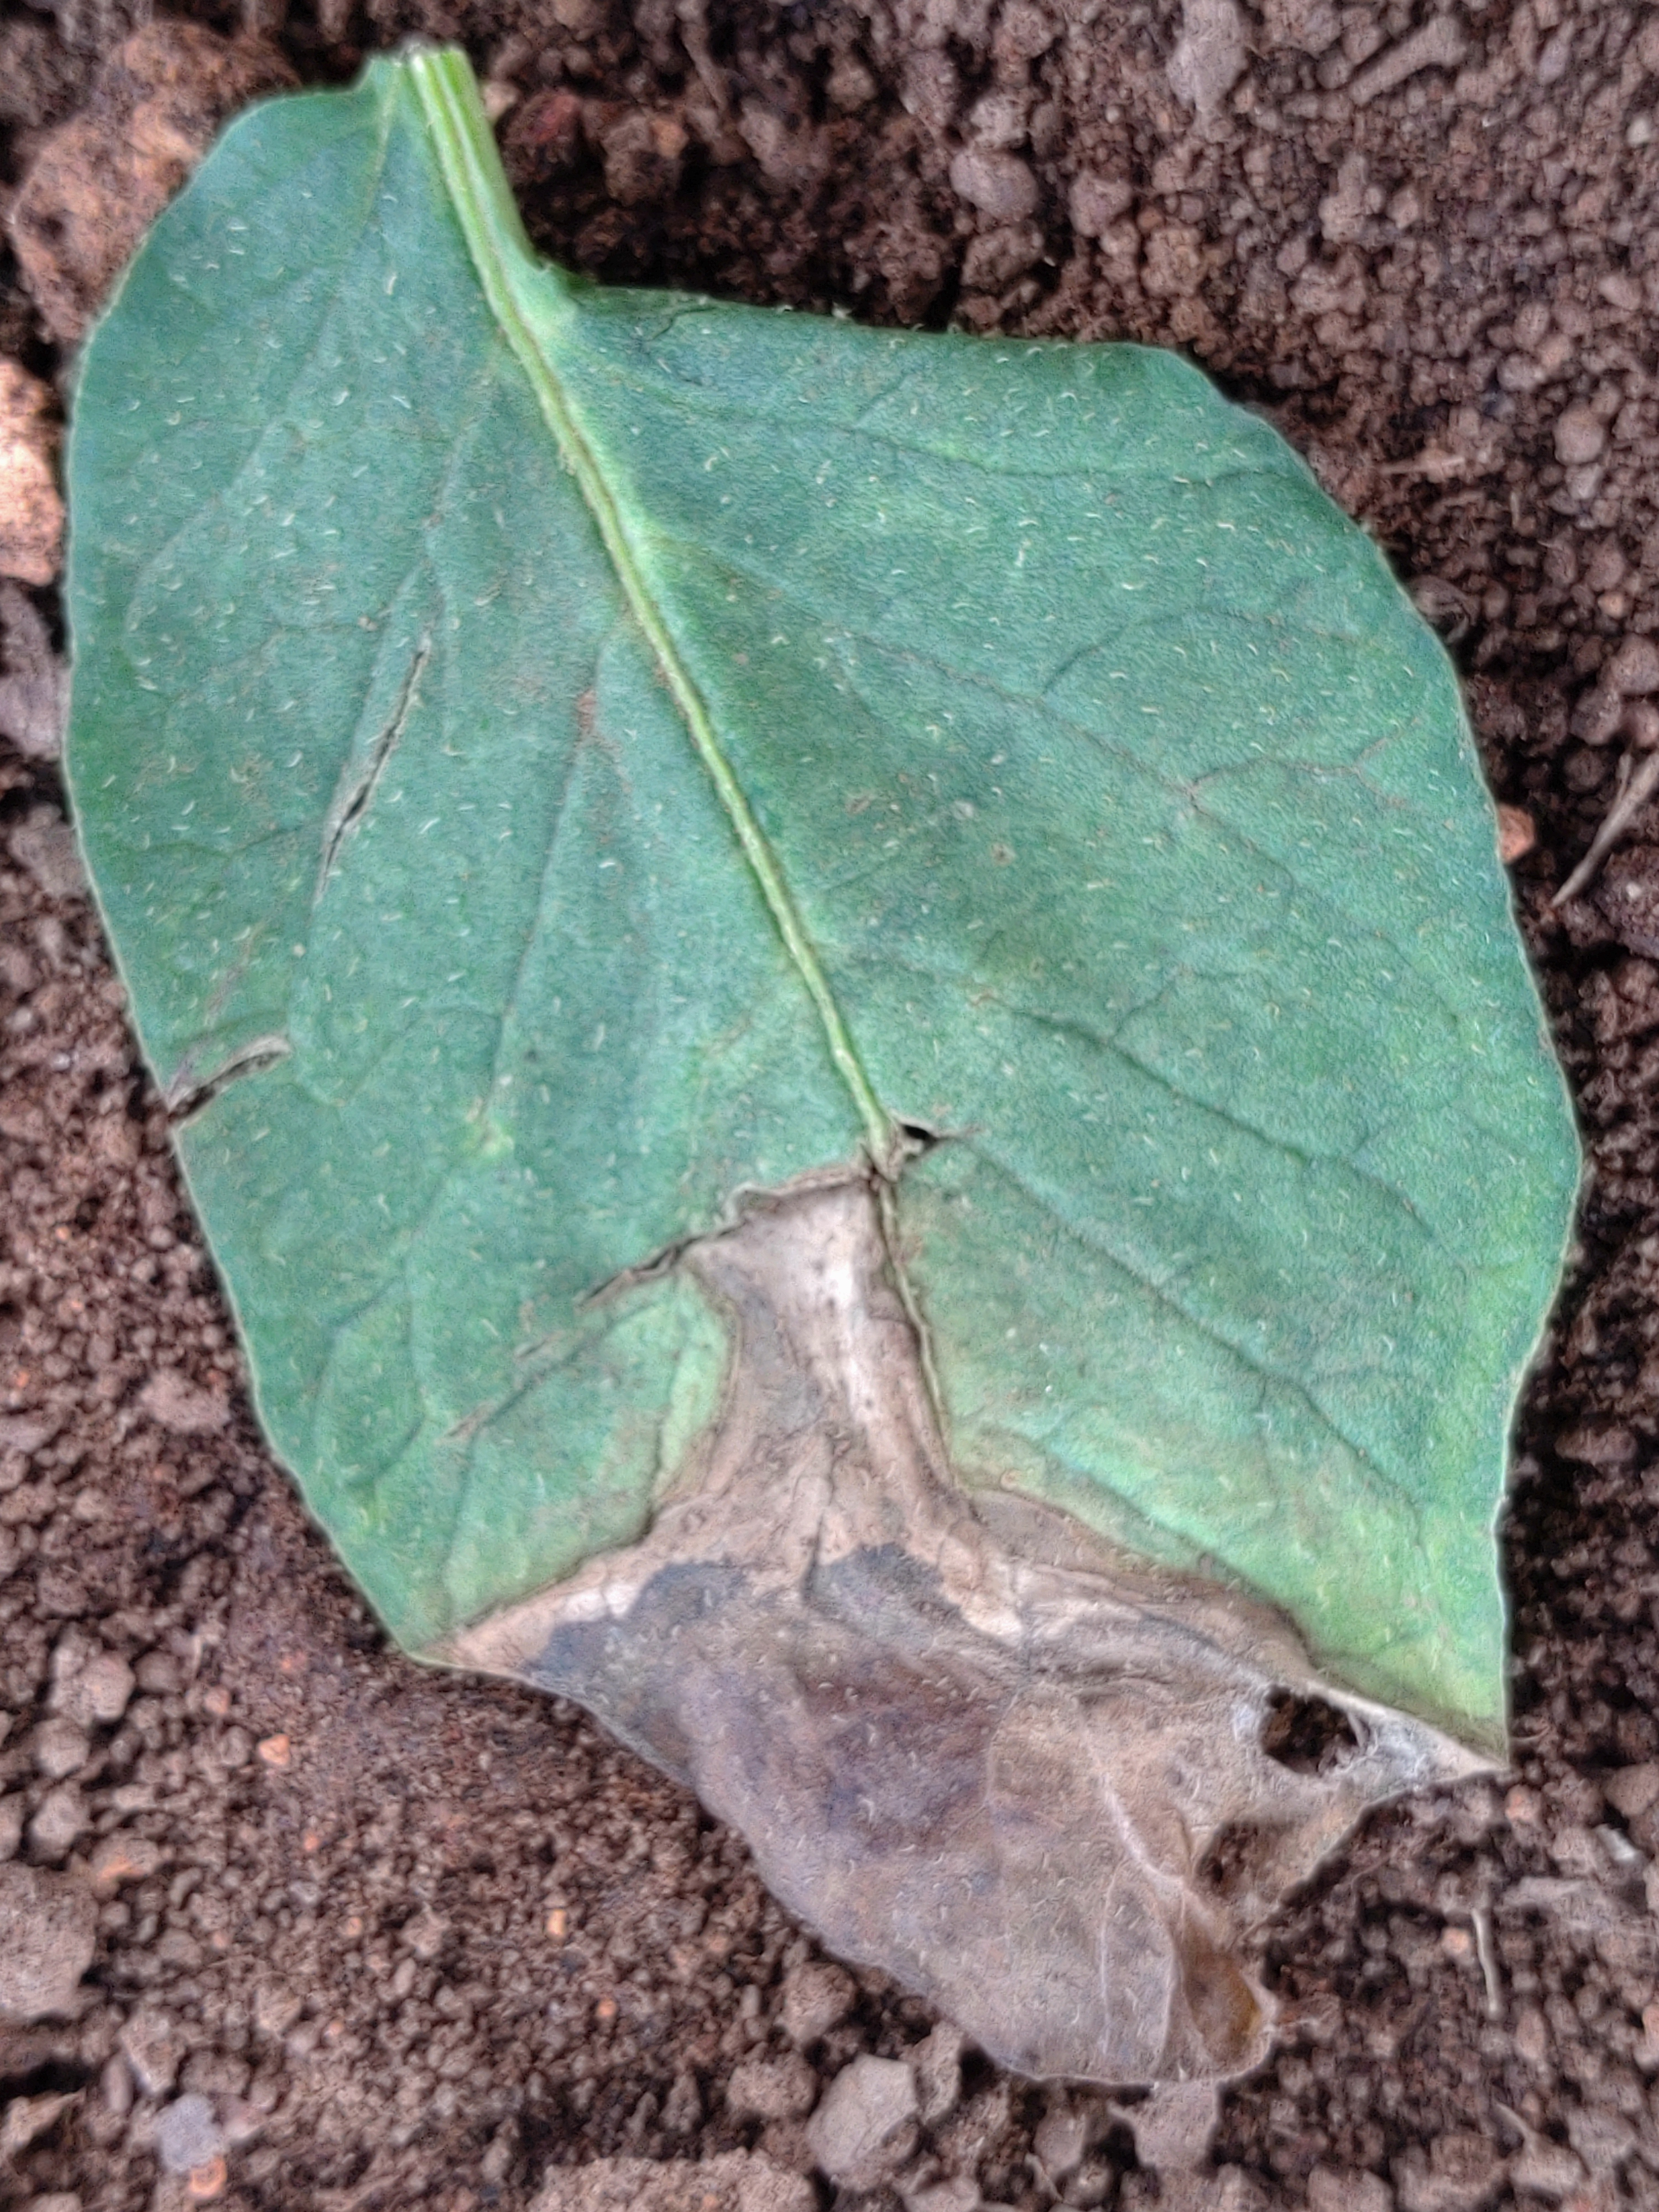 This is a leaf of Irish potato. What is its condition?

early blight
